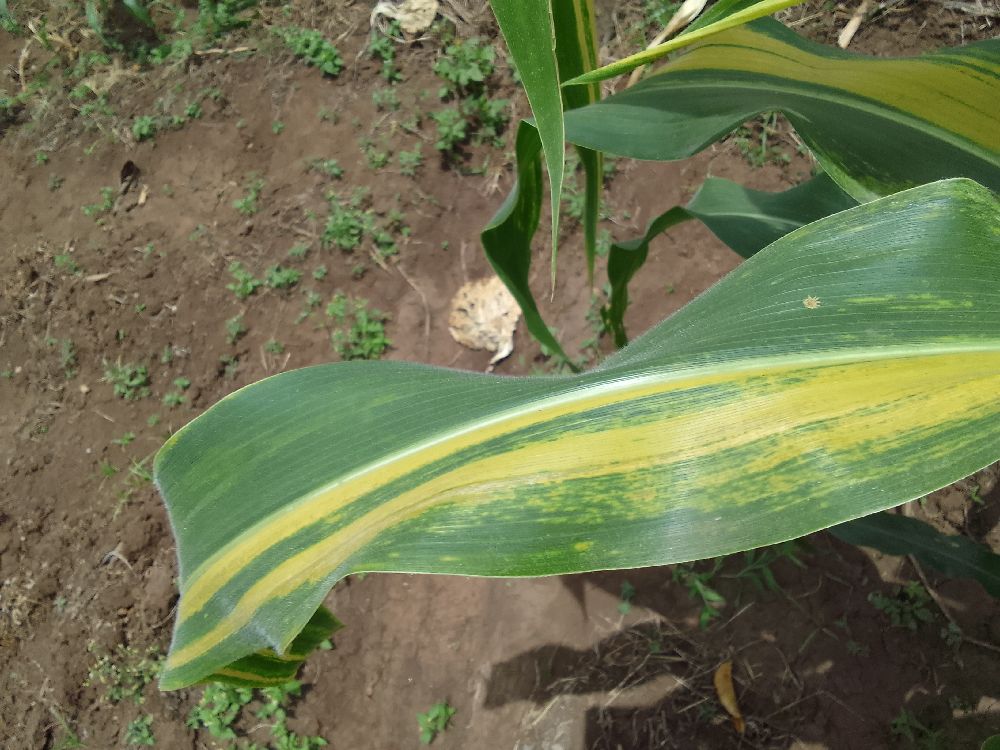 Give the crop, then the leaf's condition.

maize, maize lethal necrosis
